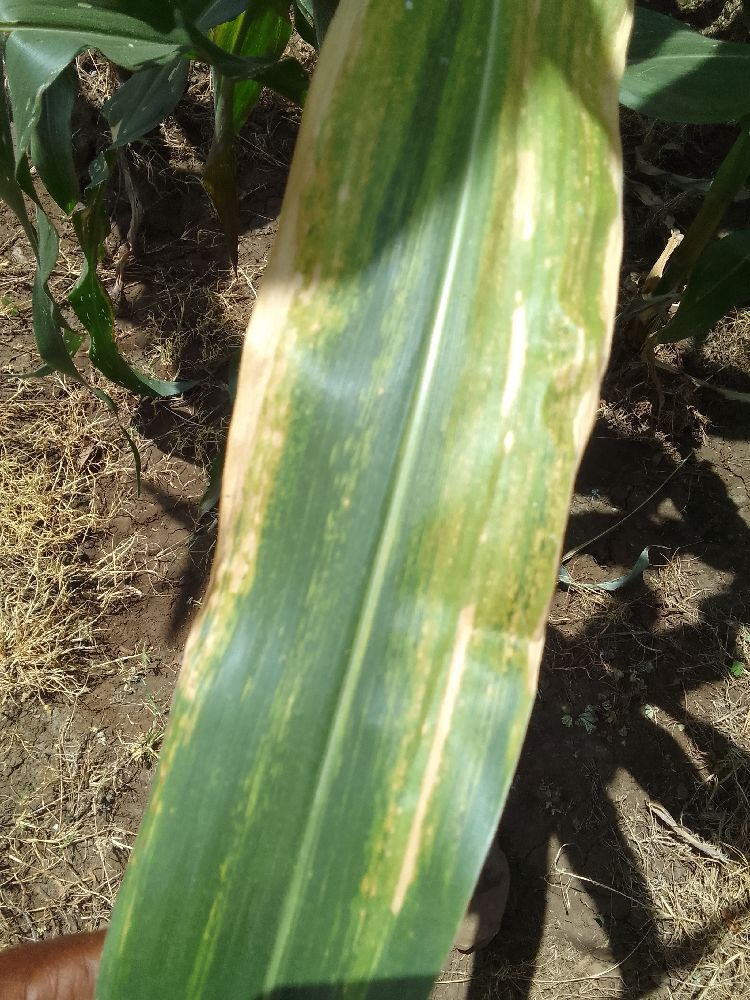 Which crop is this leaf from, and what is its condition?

maize, maize lethal necrosis
